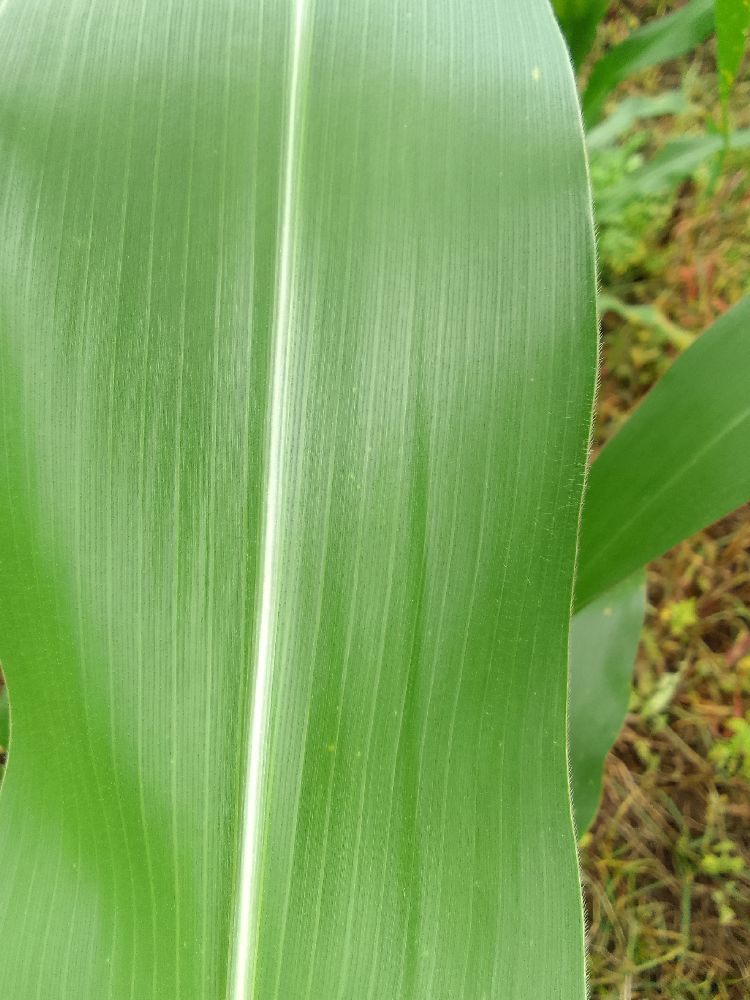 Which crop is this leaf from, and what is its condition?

maize, healthy
